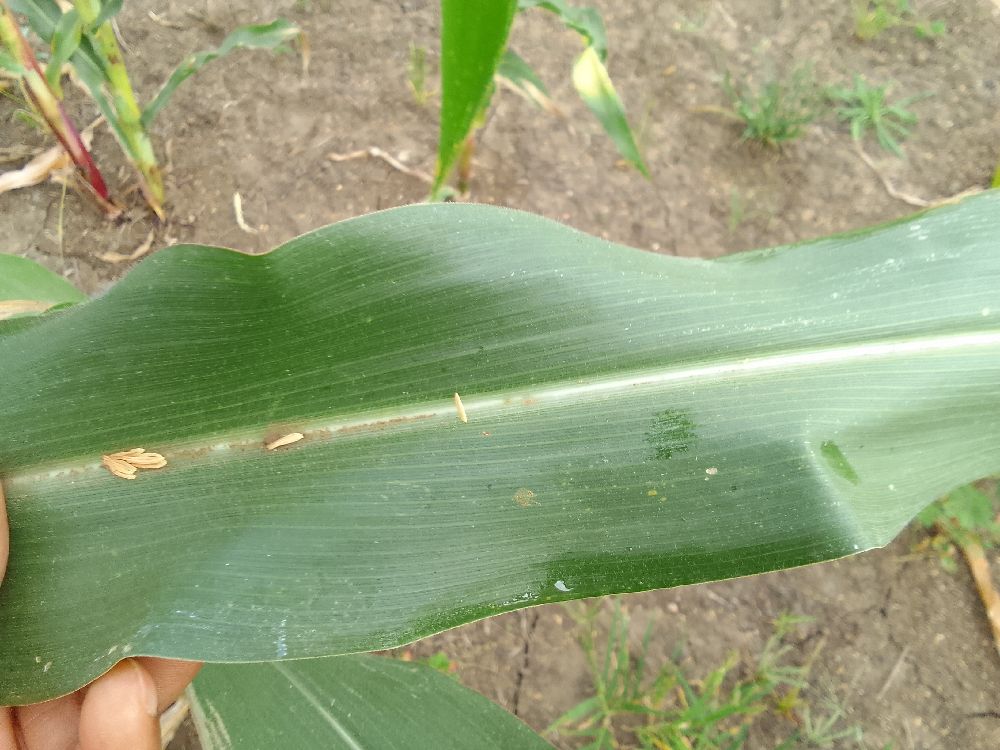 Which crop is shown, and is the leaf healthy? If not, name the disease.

maize, healthy
